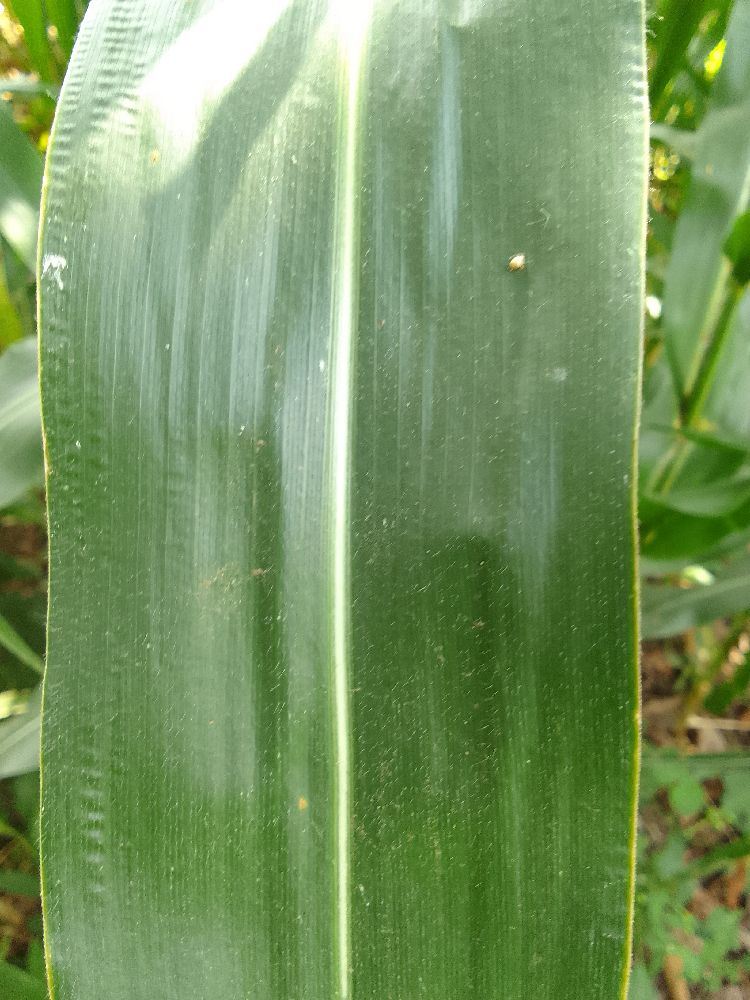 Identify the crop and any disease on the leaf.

maize, healthy
